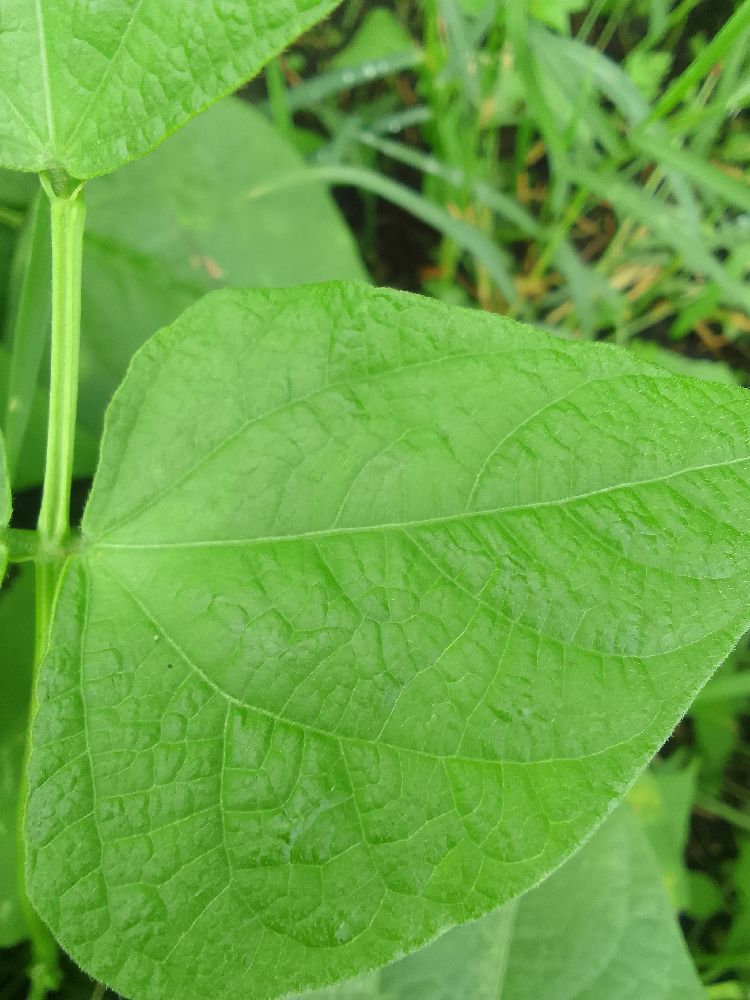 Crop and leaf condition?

common bean, healthy
